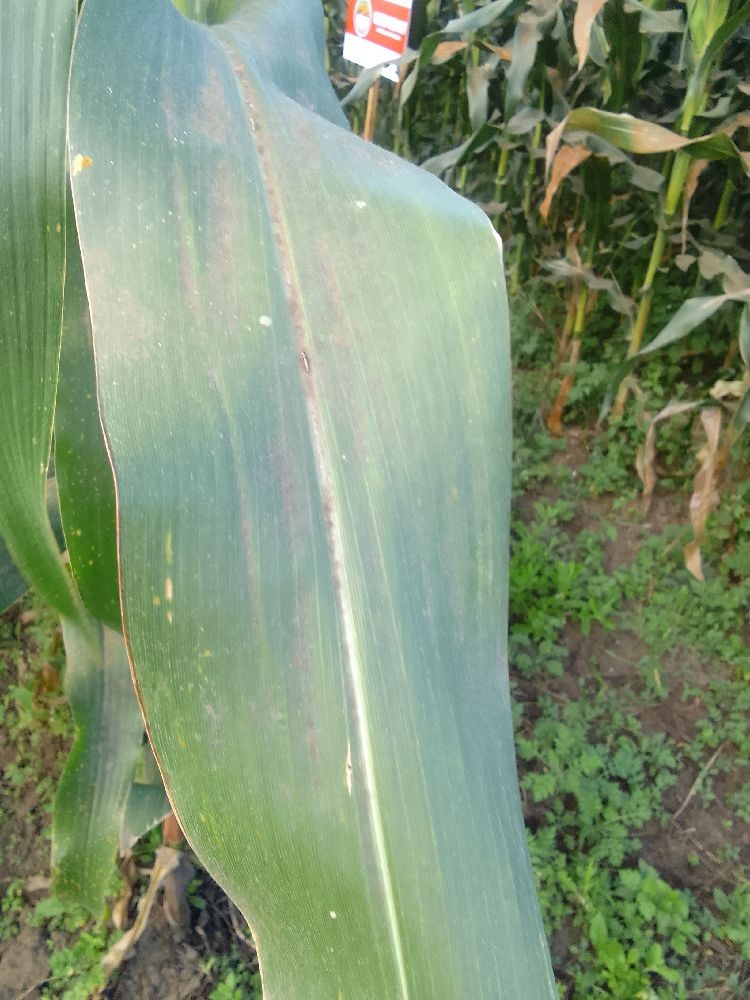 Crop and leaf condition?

maize, healthy
